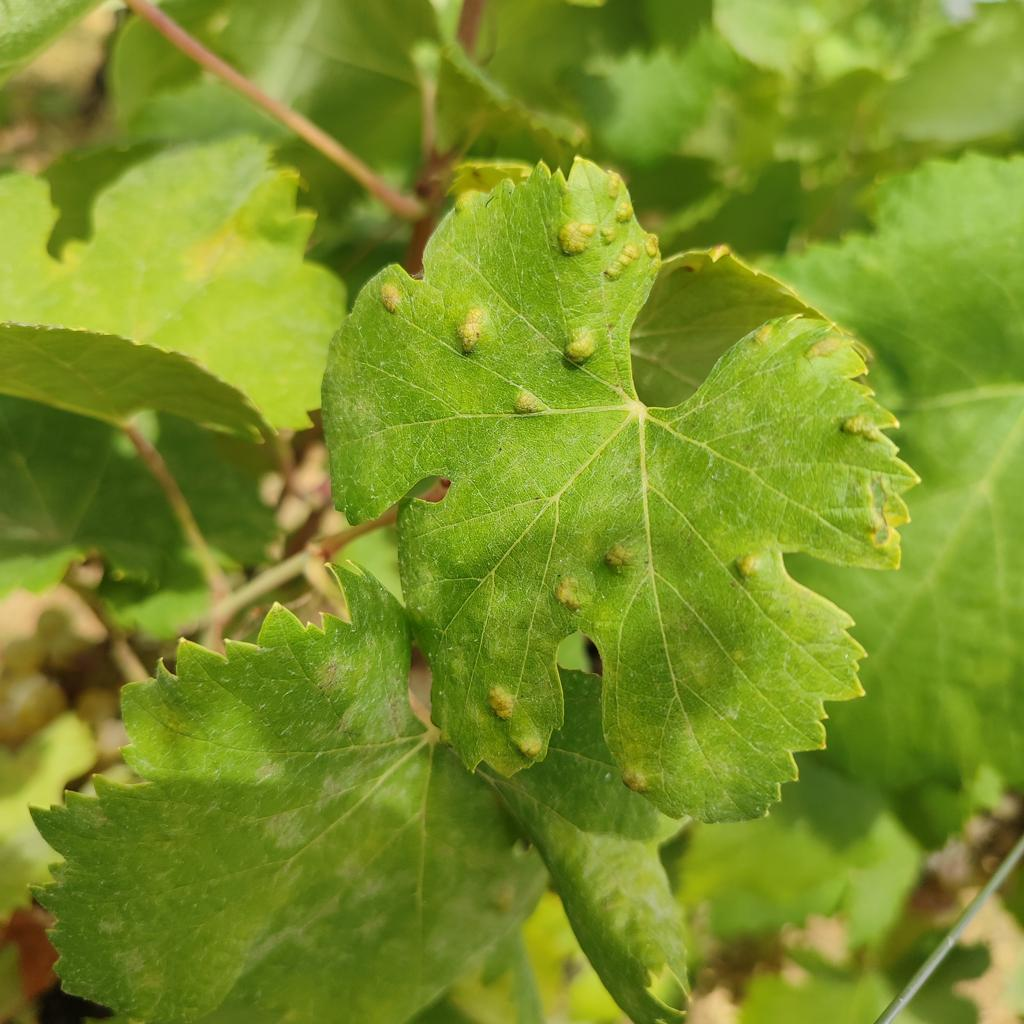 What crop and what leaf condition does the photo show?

grapevine, erineum mite
